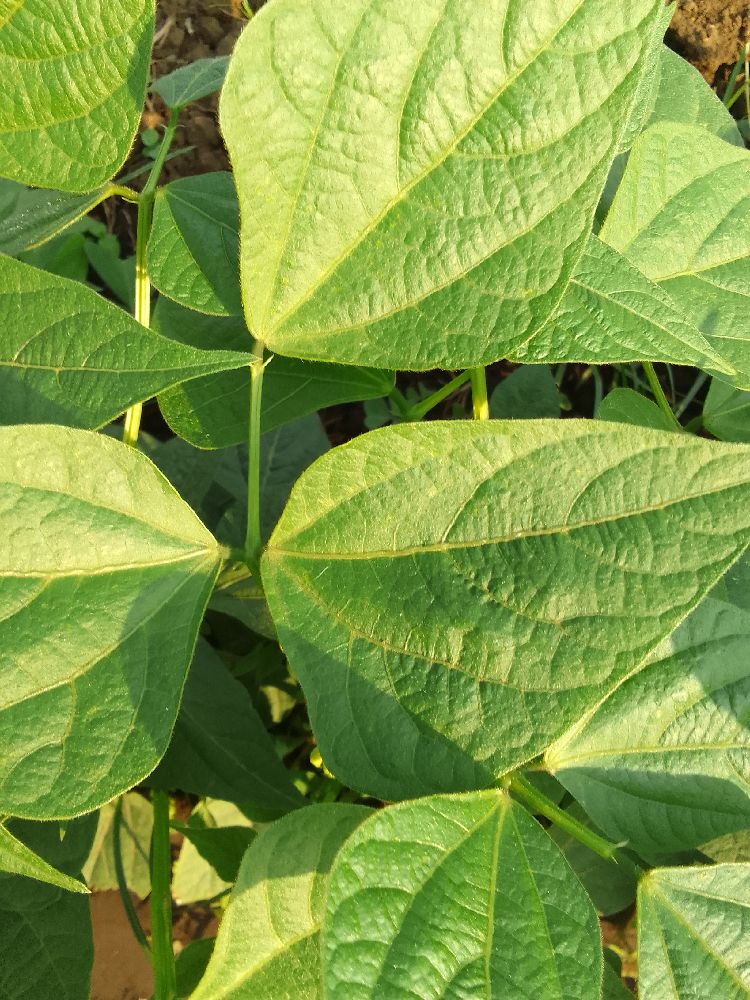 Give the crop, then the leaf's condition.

common bean, healthy
